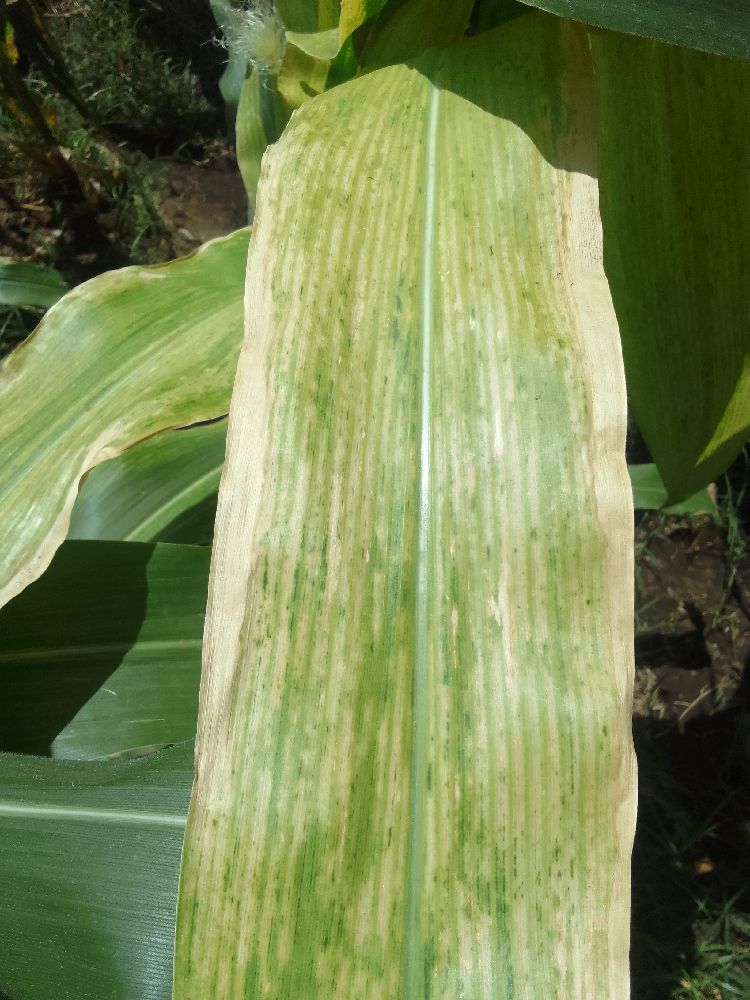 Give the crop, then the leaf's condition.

maize, maize lethal necrosis
